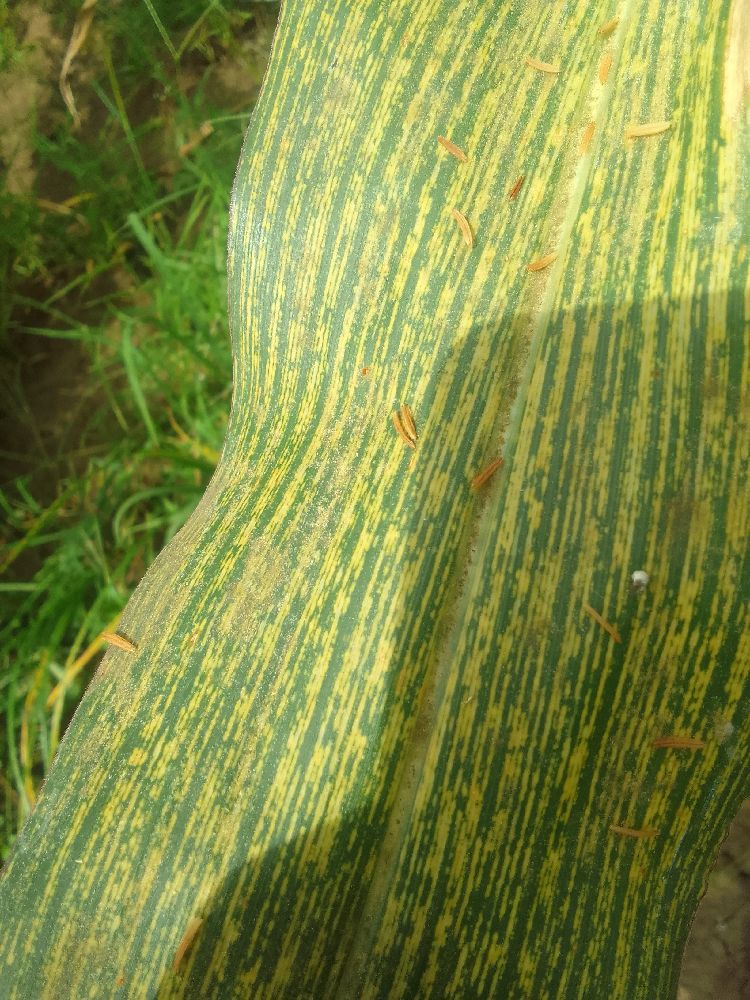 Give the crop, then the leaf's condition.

maize, maize streak virus
